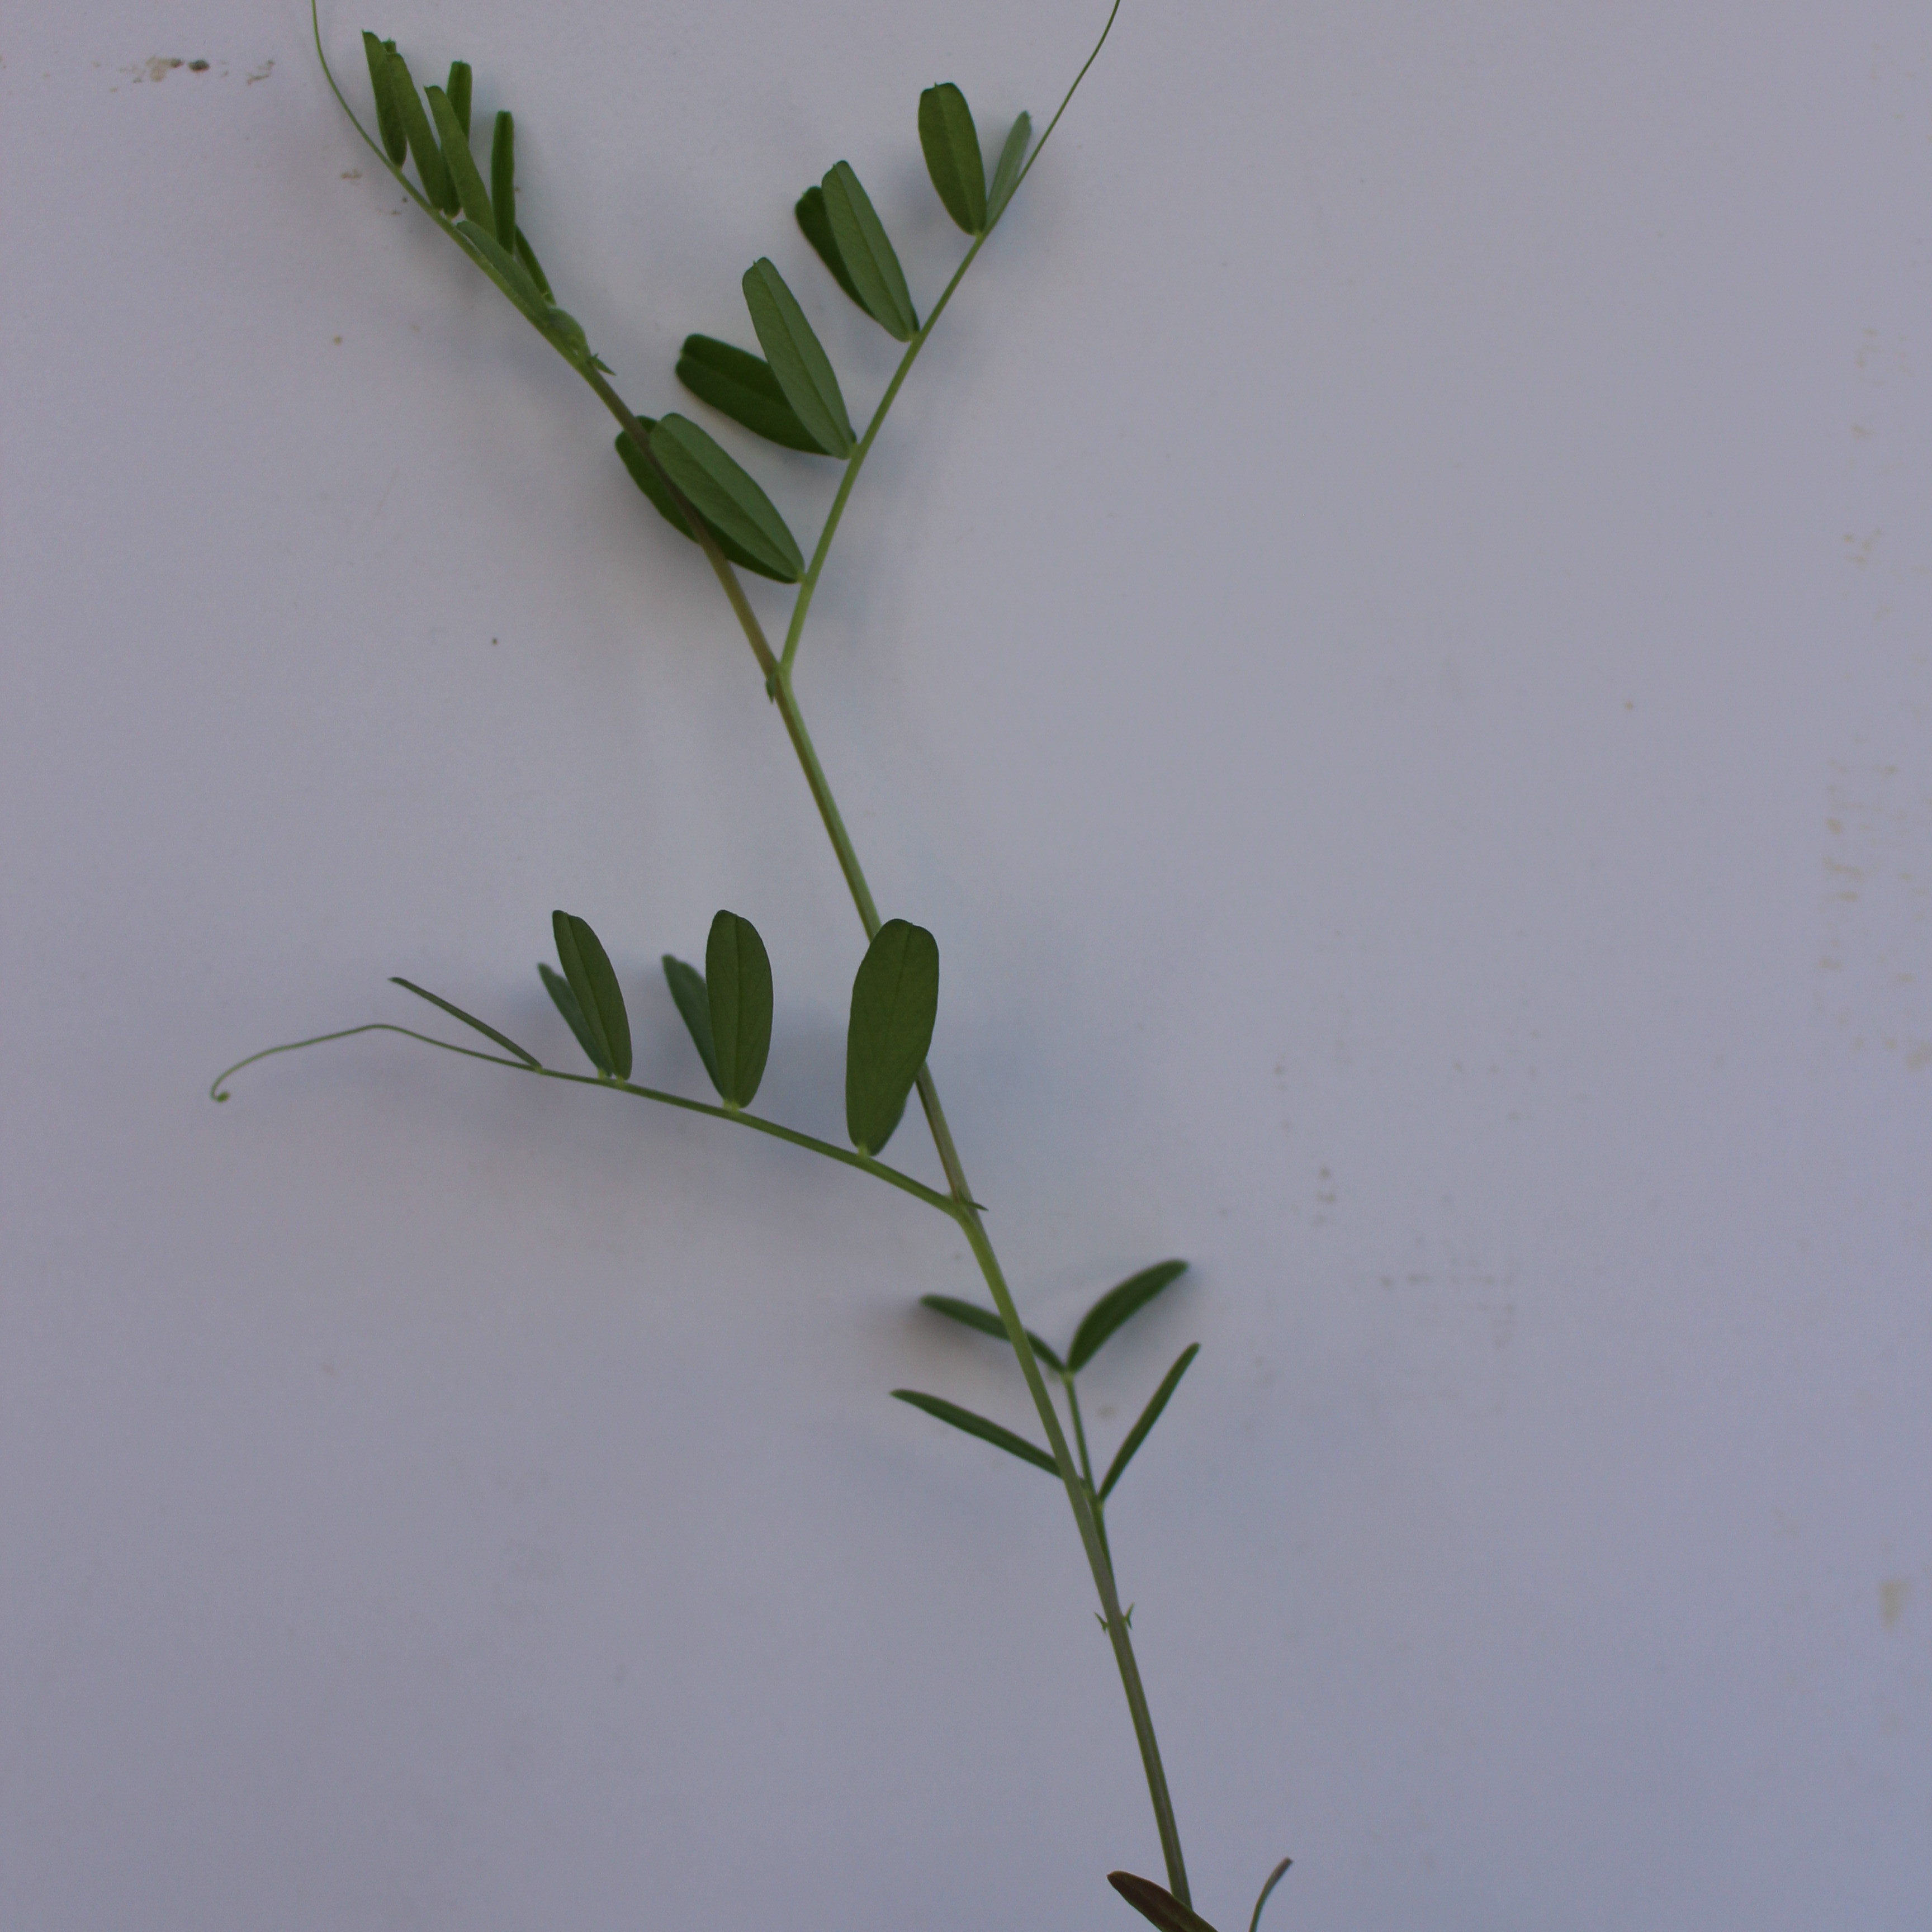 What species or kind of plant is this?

Vicia sativa
